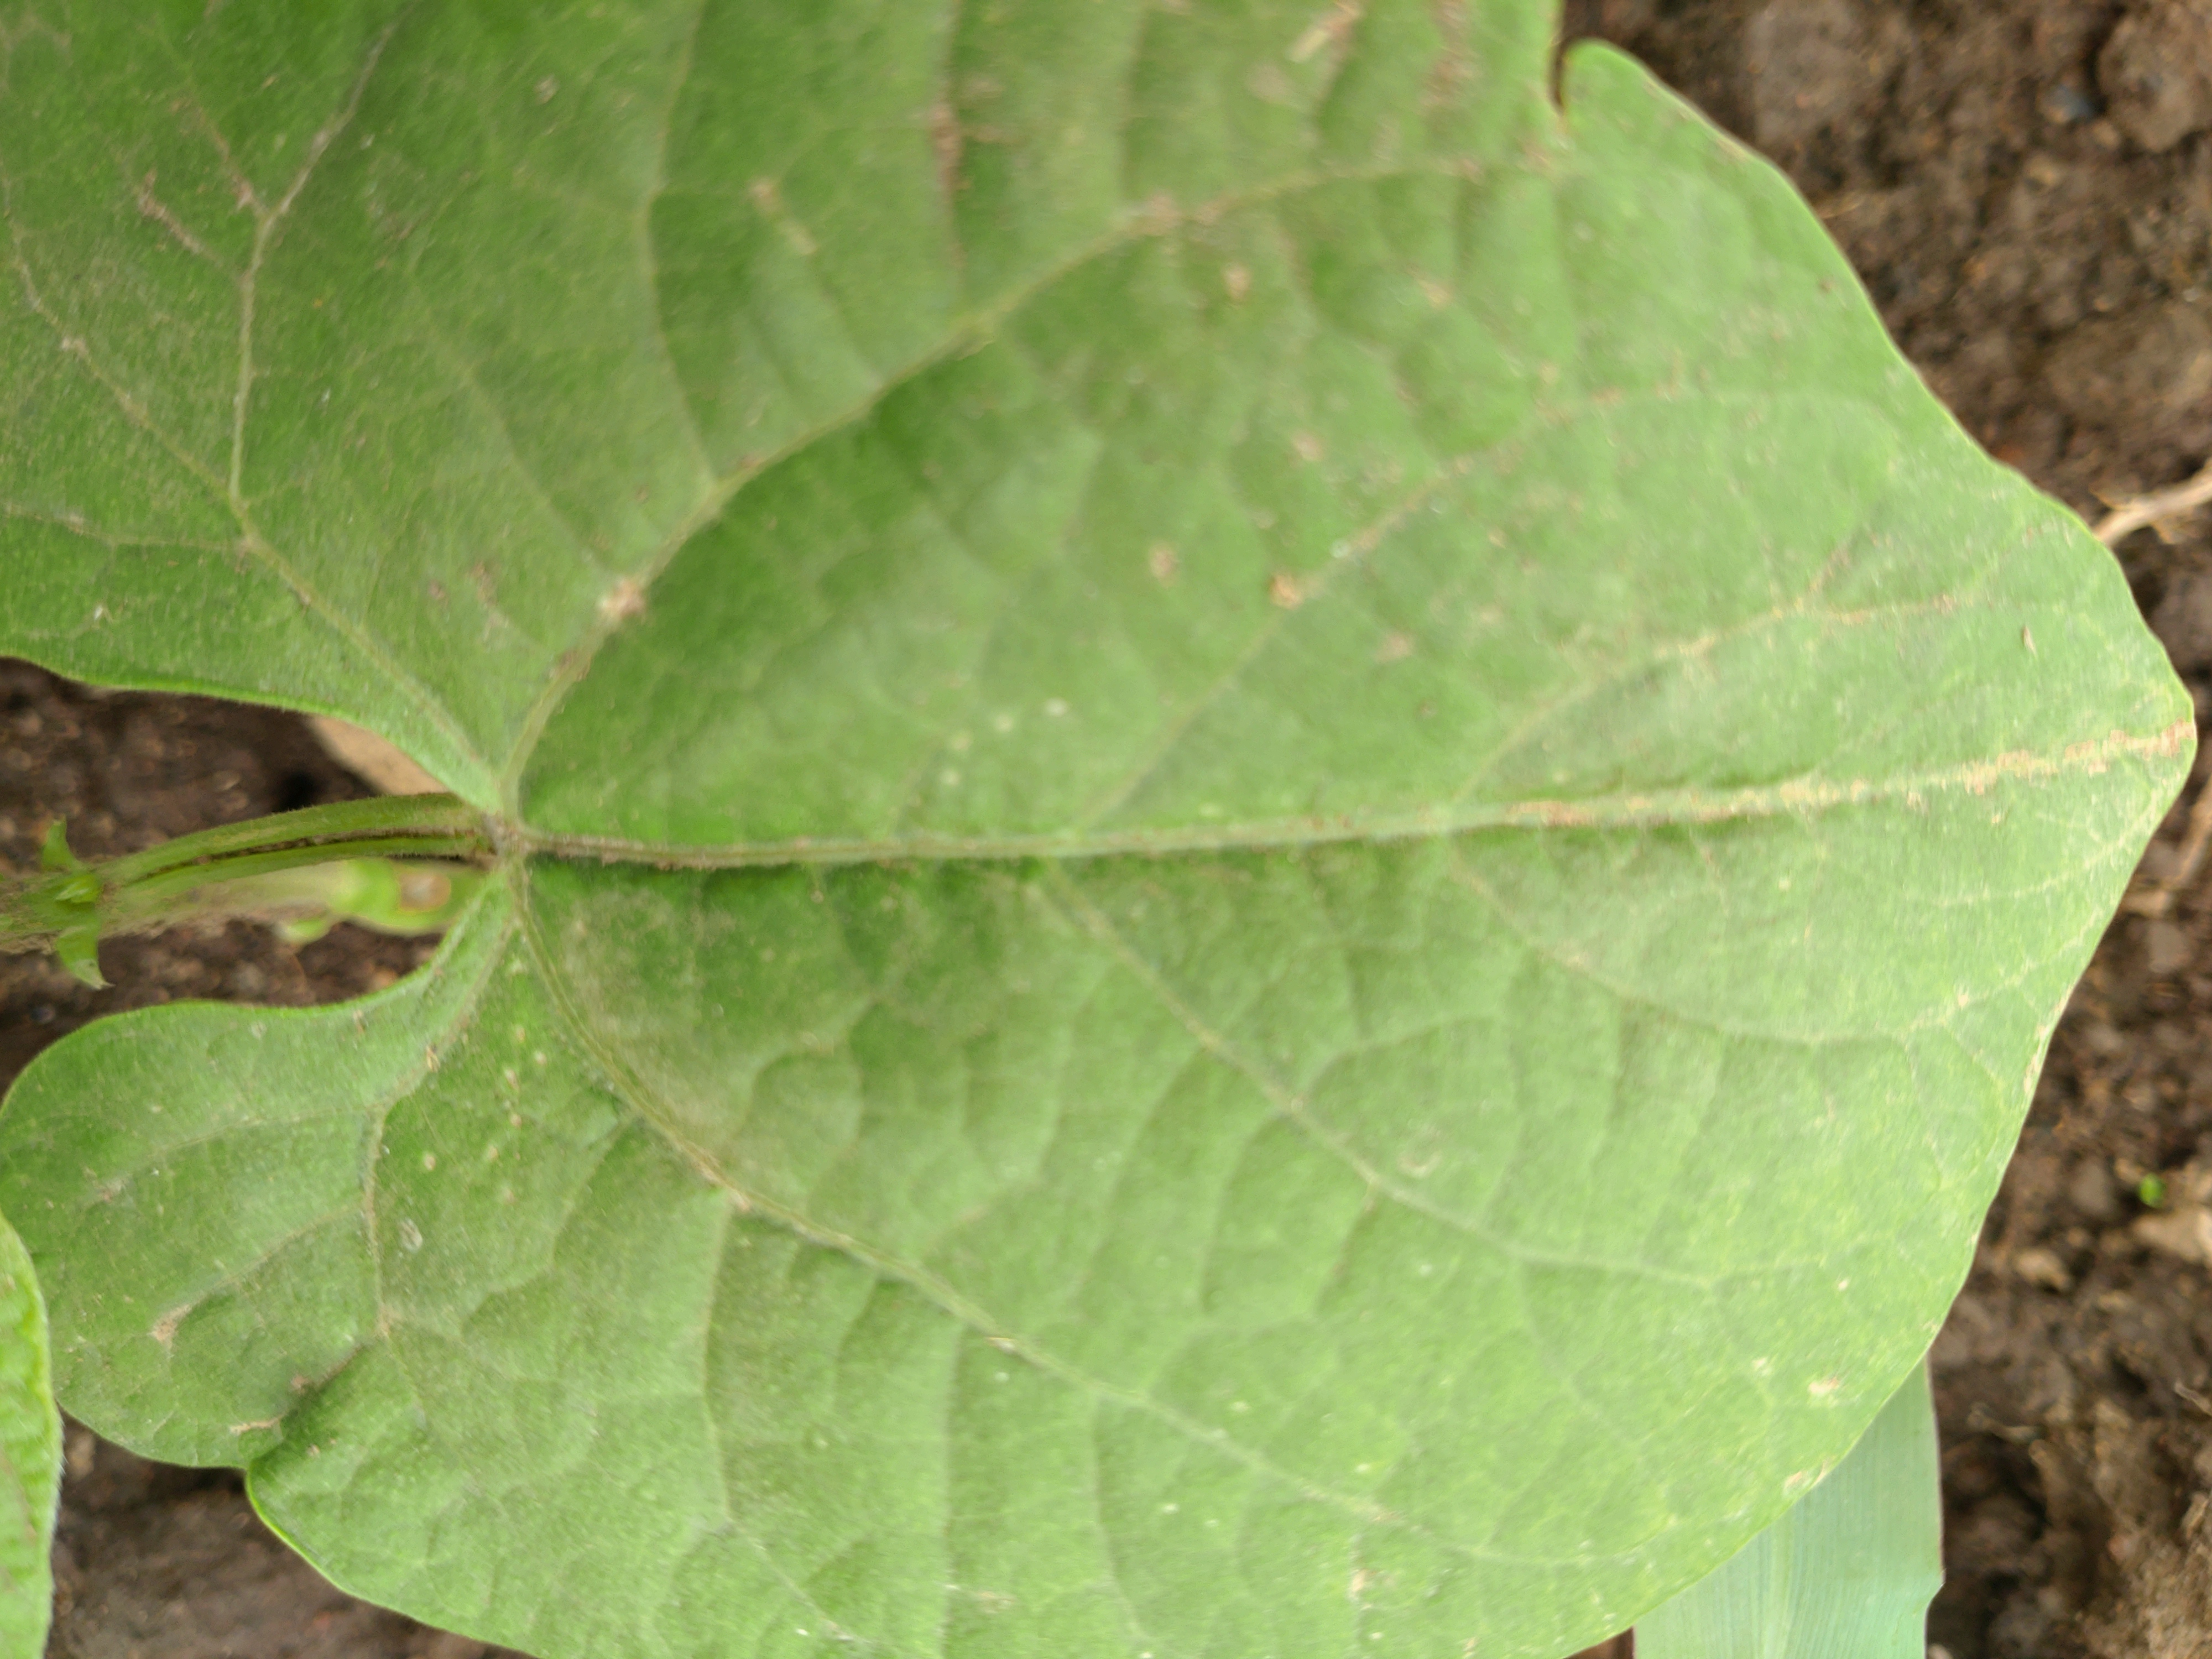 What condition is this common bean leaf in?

healthy
